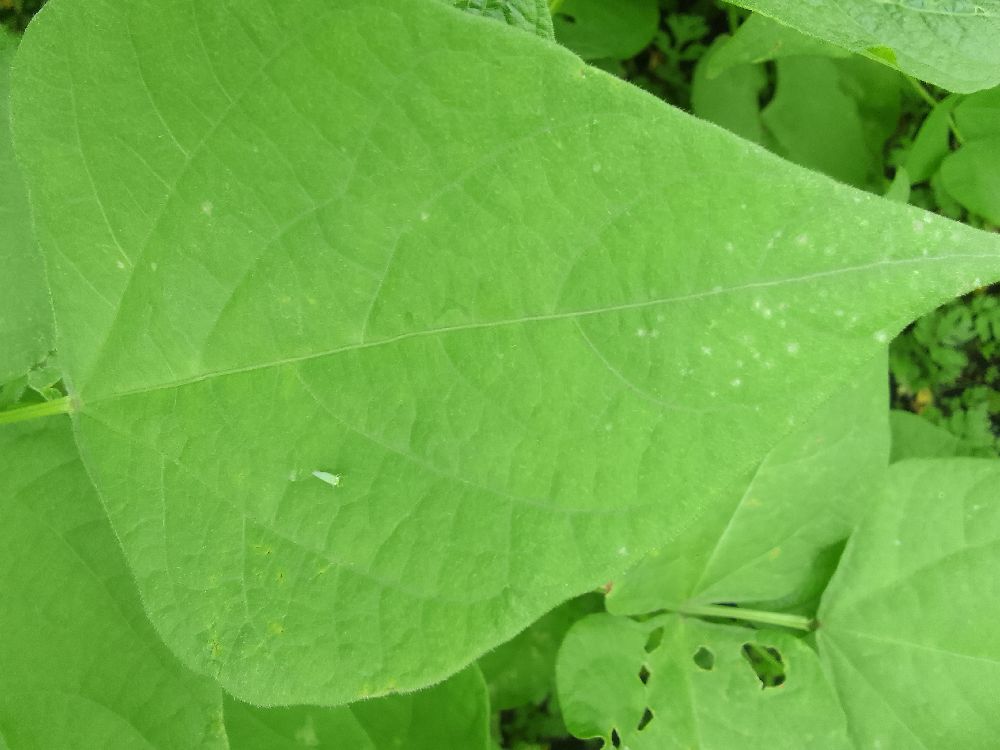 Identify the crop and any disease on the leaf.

common bean, healthy
